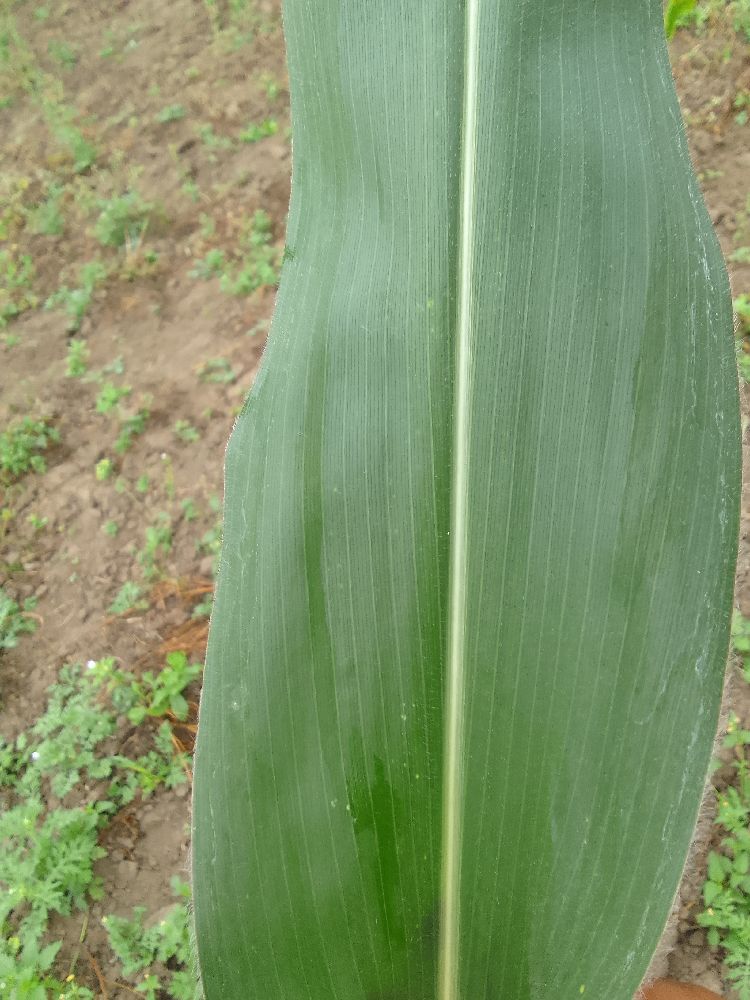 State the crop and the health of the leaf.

maize, healthy
